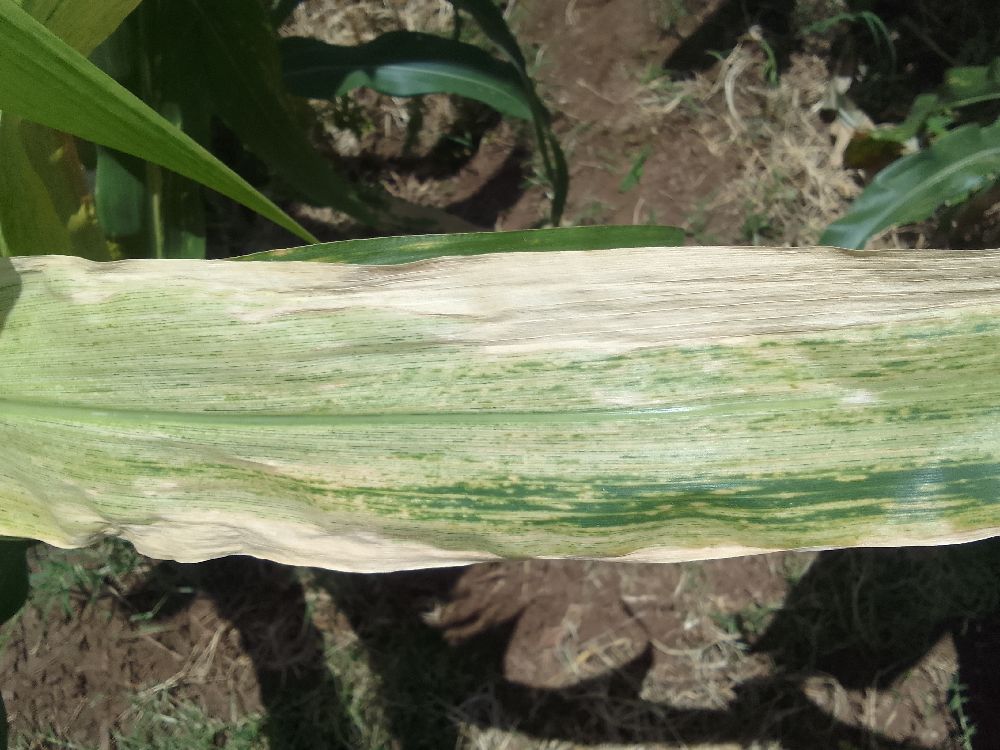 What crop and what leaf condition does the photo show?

maize, maize lethal necrosis
